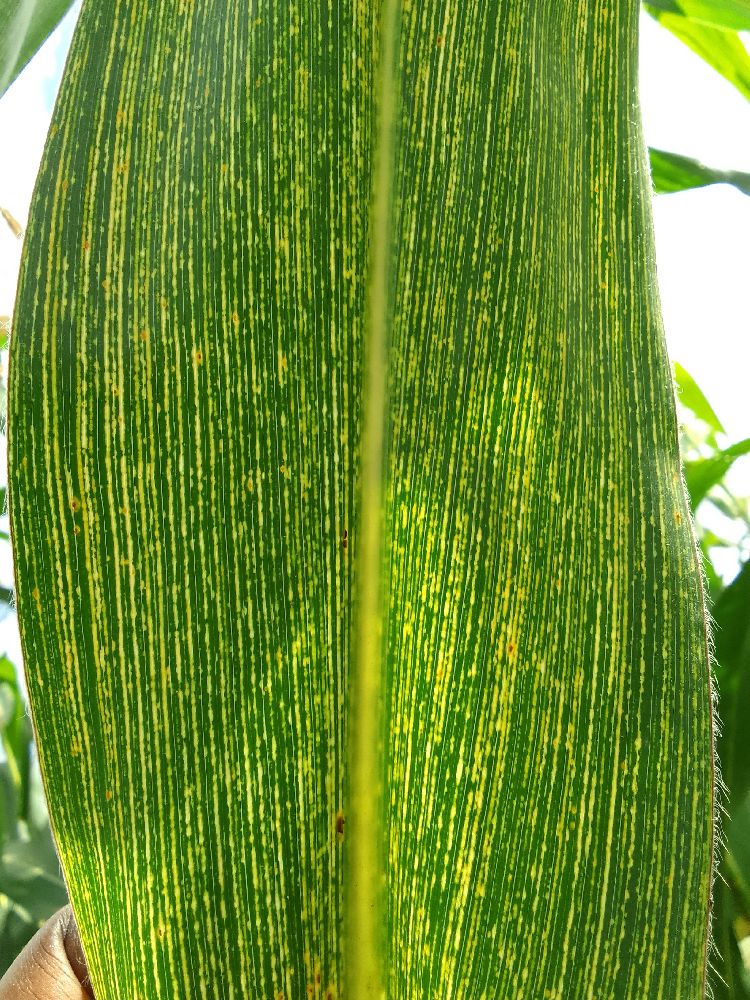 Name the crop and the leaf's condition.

maize, maize streak virus
